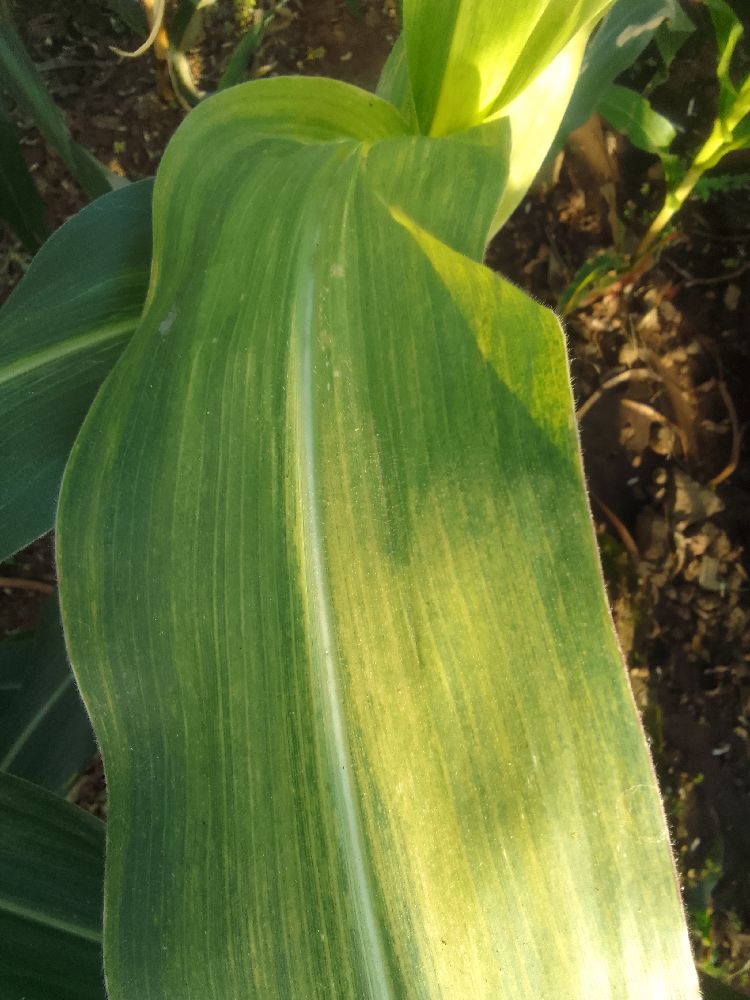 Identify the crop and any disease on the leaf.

maize, maize lethal necrosis
